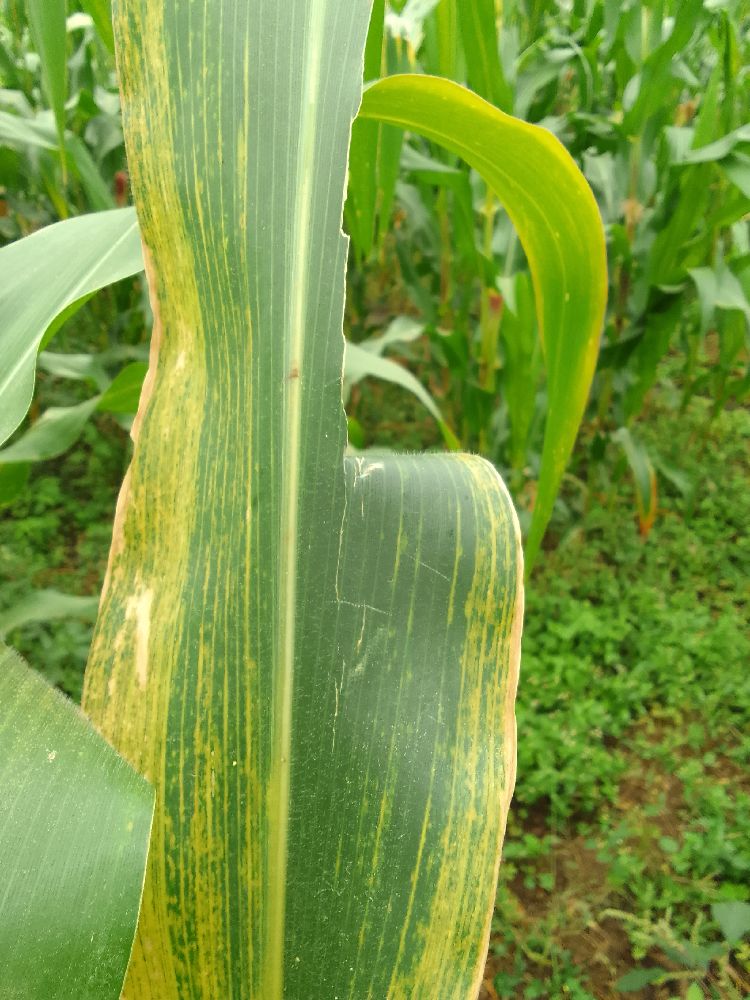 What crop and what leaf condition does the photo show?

maize, maize lethal necrosis
